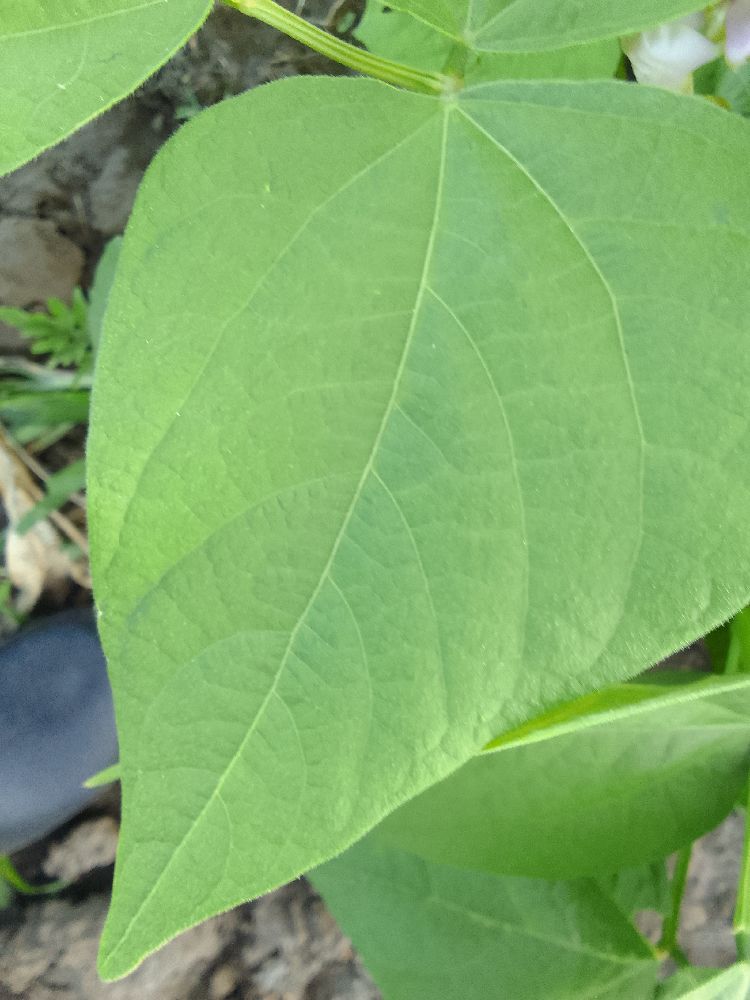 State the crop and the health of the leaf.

common bean, healthy
